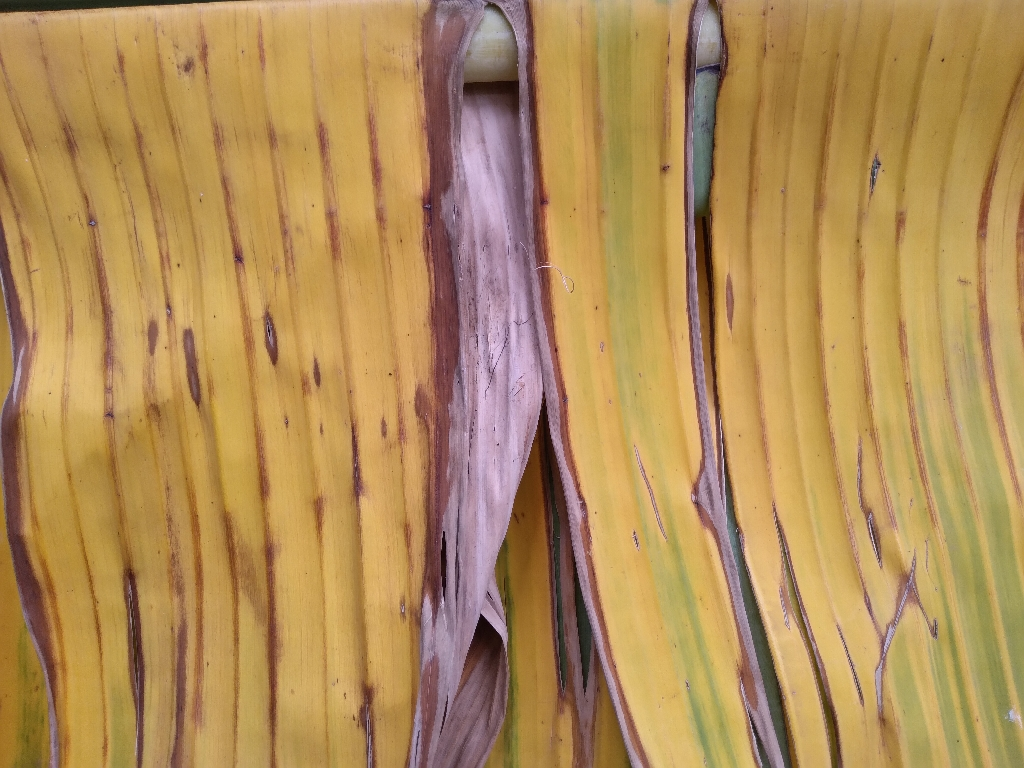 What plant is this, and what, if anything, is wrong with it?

banana, fusarium wilt race 1
